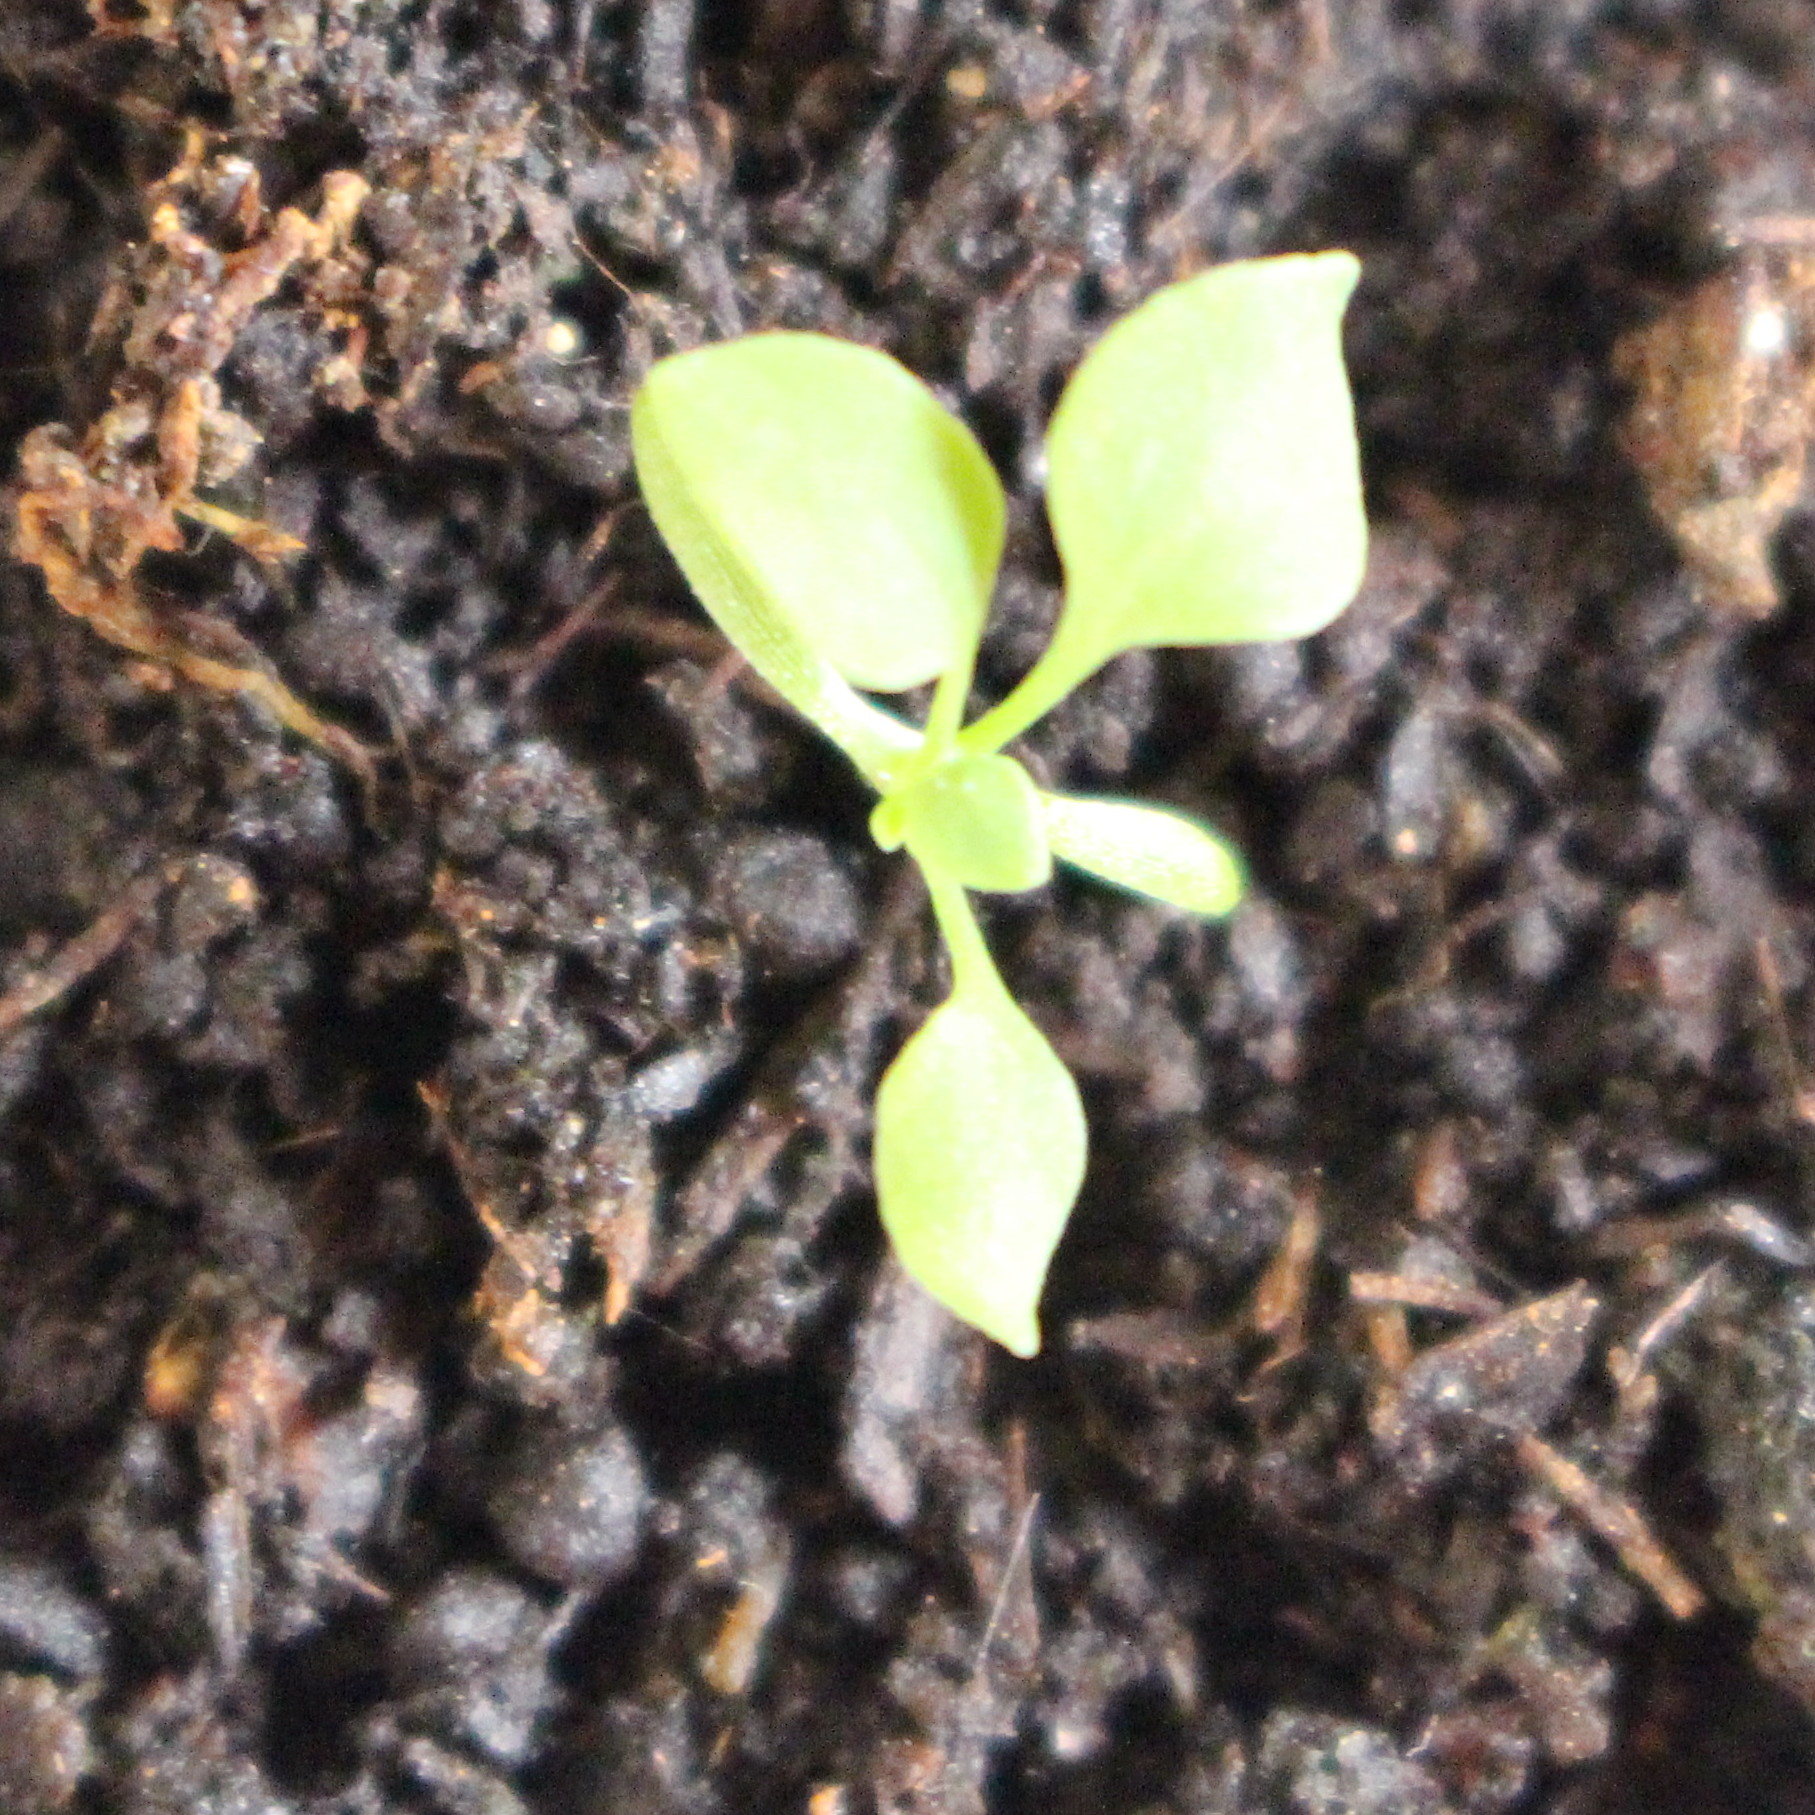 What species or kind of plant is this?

Papaver rhoeas
